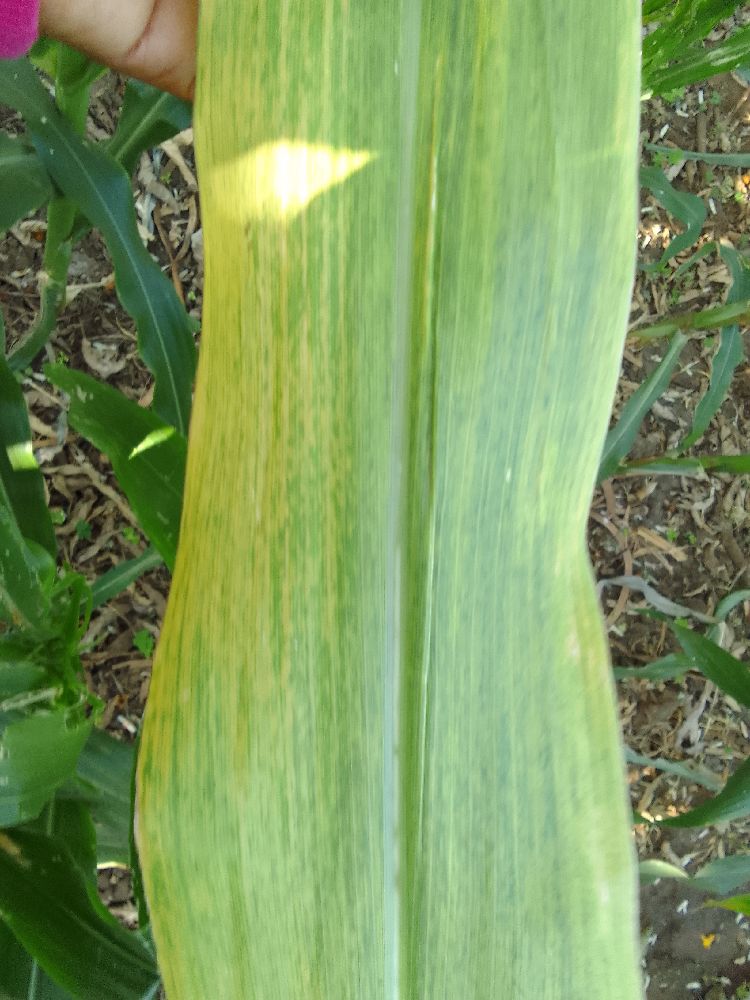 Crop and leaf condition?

maize, maize lethal necrosis
